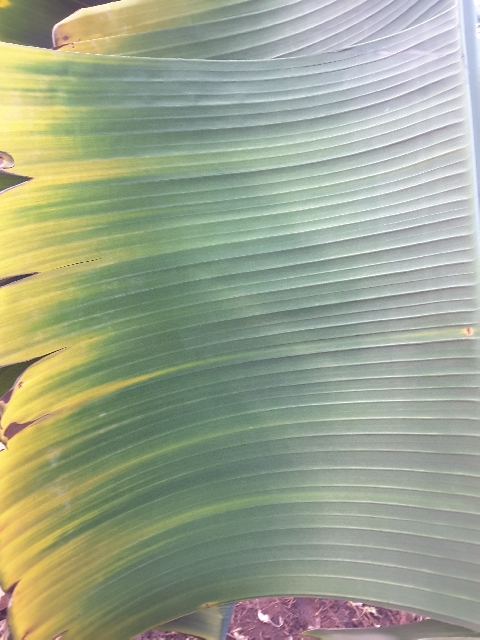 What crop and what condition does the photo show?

banana, fusarium wilt race 1
